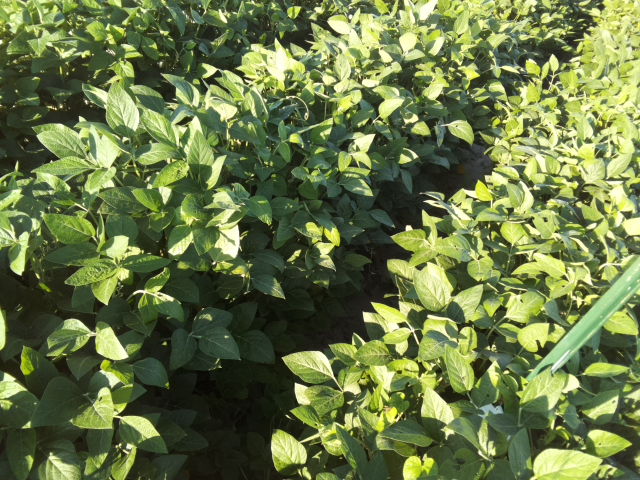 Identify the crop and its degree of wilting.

soybean, leaflets folding inward at secondary pulvinus with no turgor loss in leaflets or petioles
